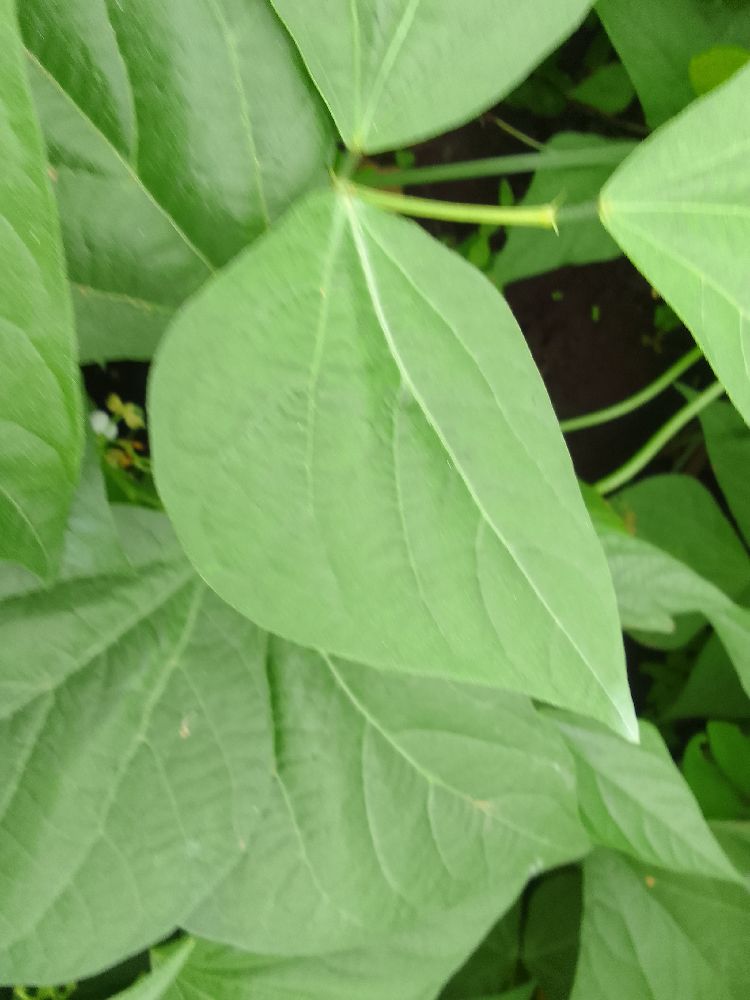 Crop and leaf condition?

common bean, healthy
